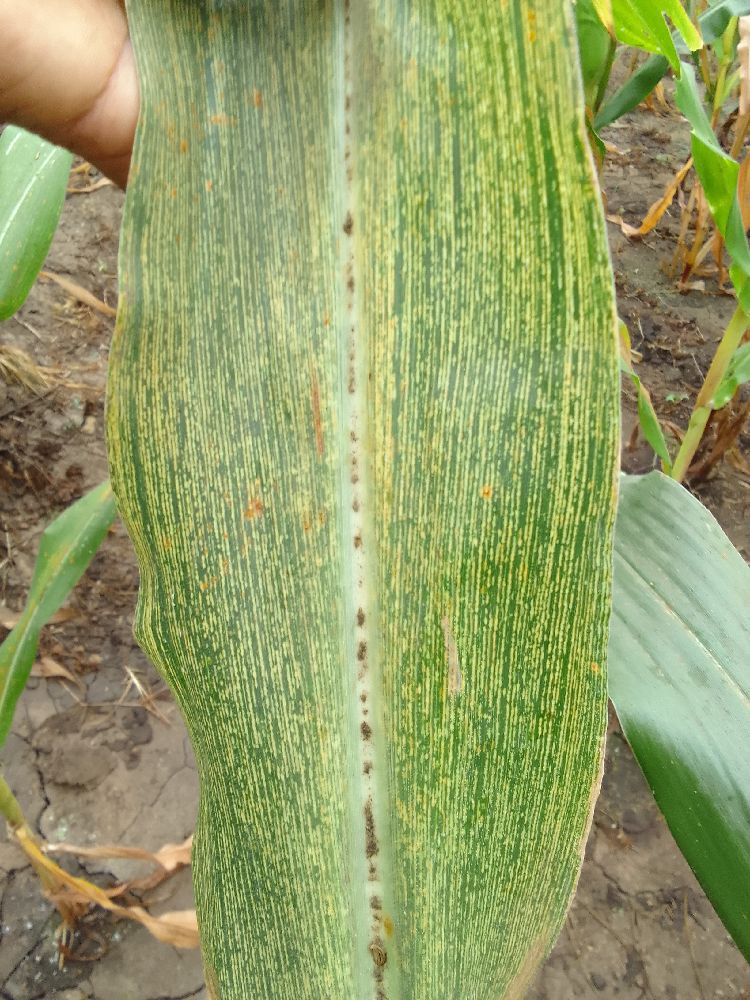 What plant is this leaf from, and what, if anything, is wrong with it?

maize, maize streak virus
